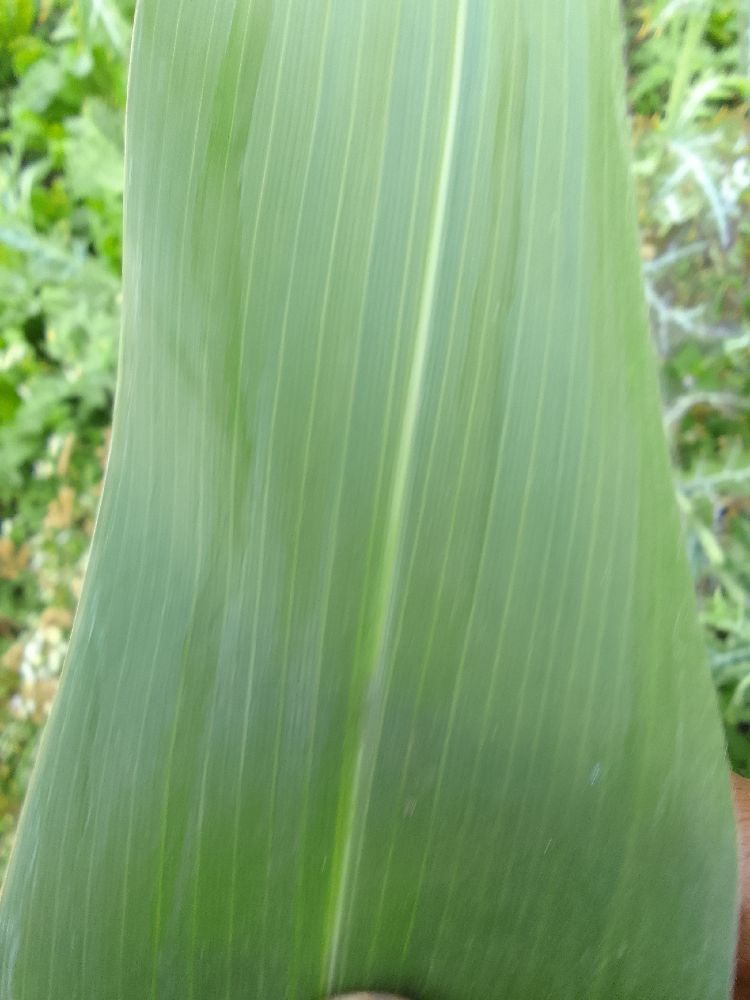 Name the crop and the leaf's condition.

maize, healthy
